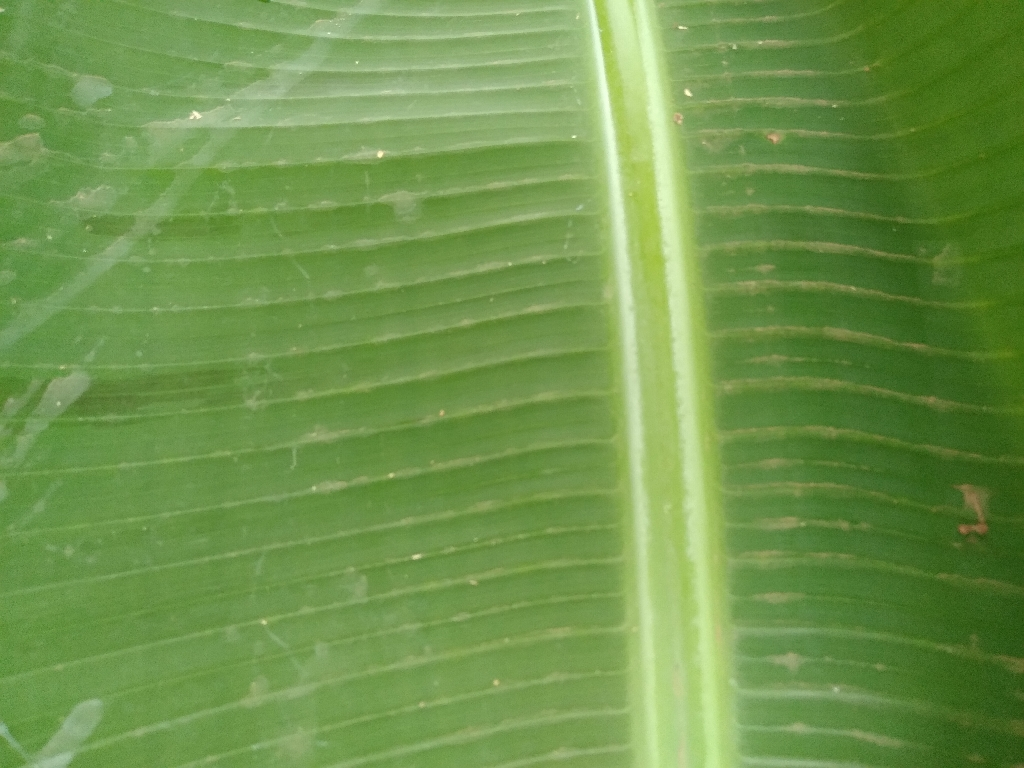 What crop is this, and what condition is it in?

banana, healthy
